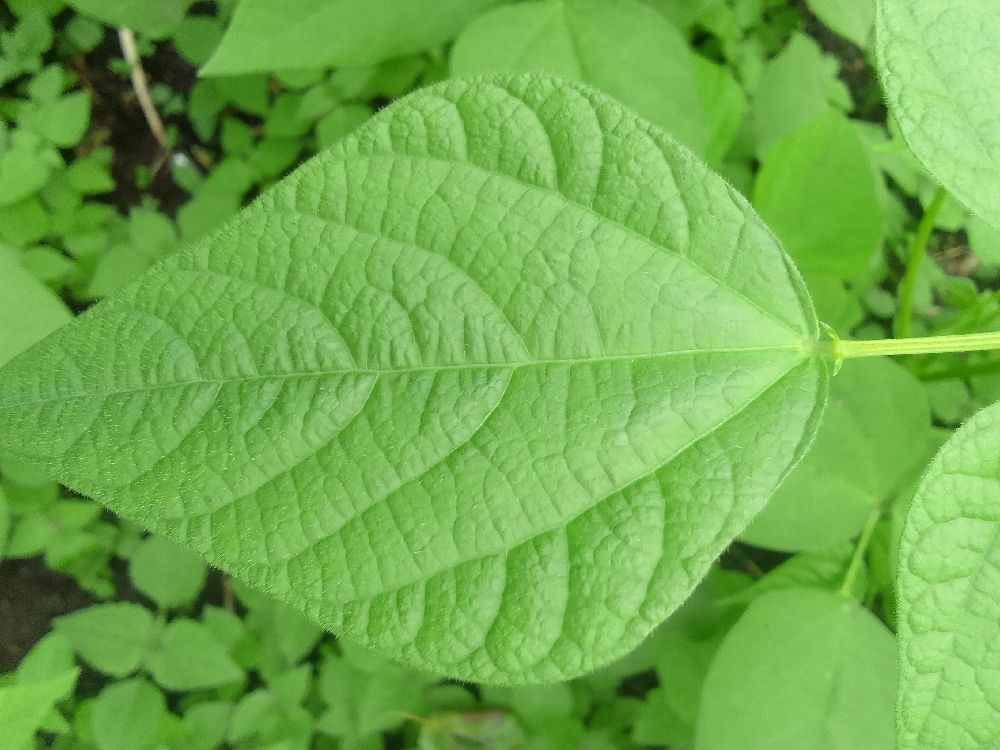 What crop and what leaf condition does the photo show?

common bean, healthy
